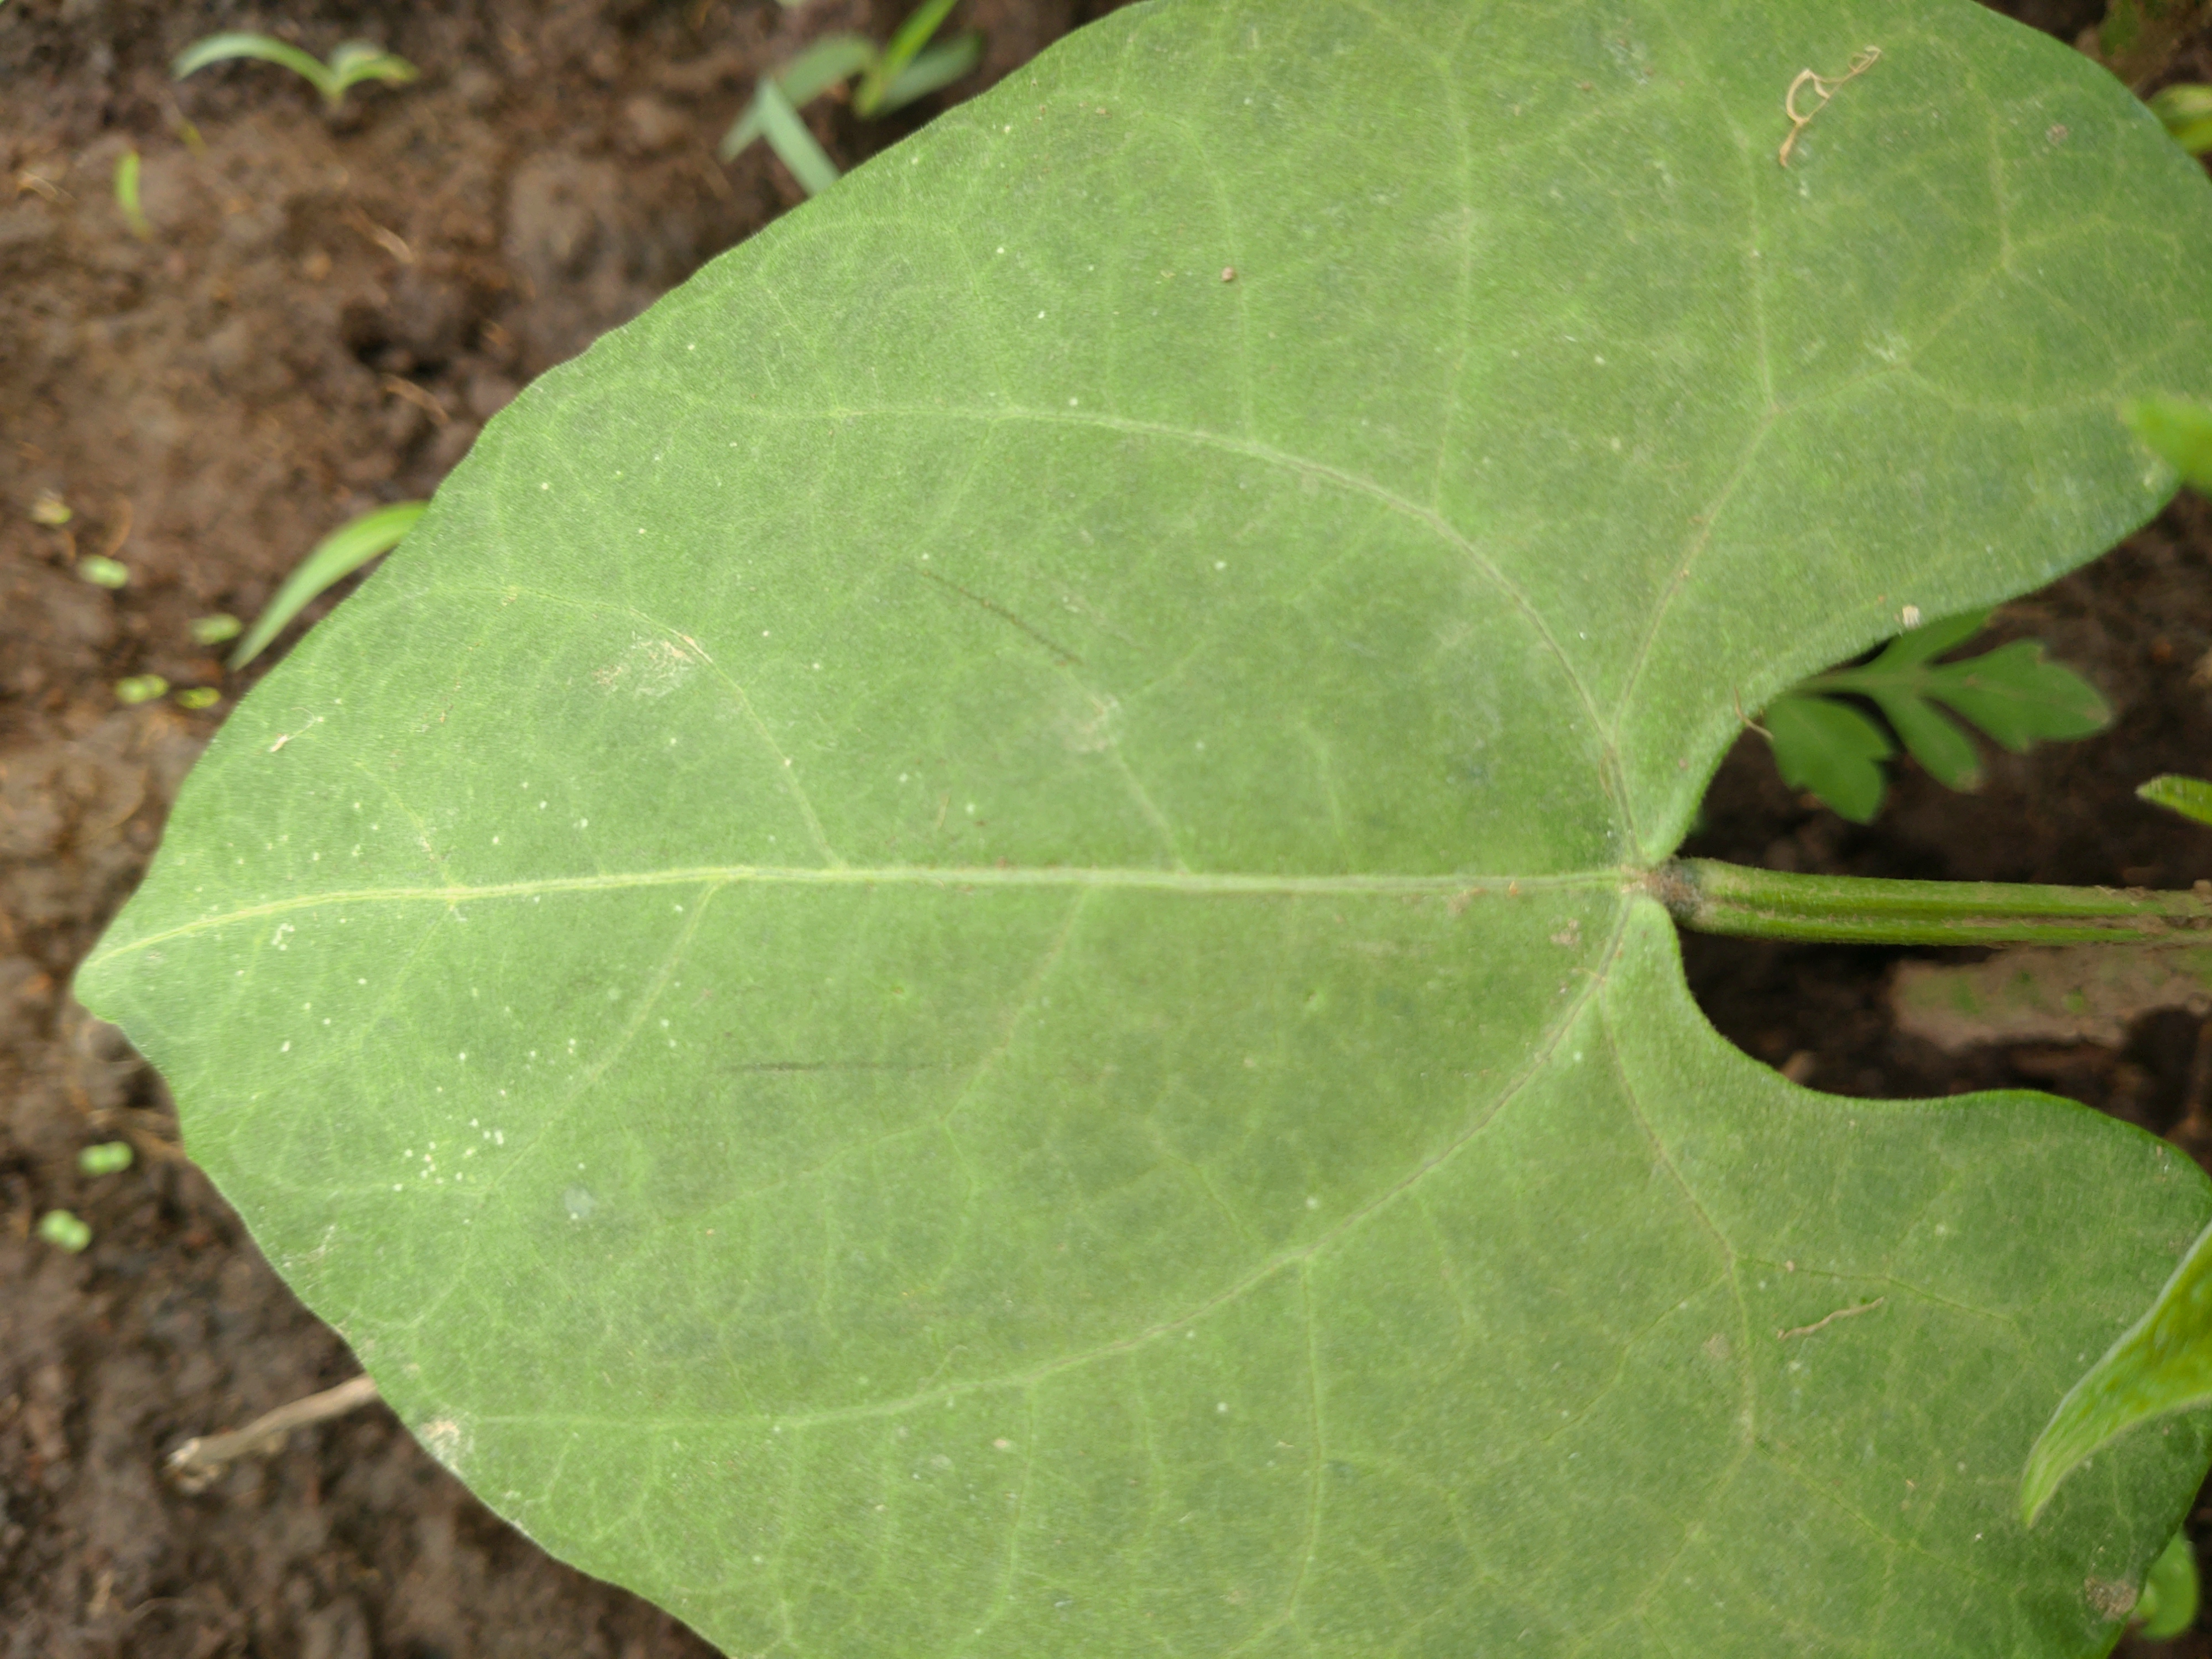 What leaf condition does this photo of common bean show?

healthy
